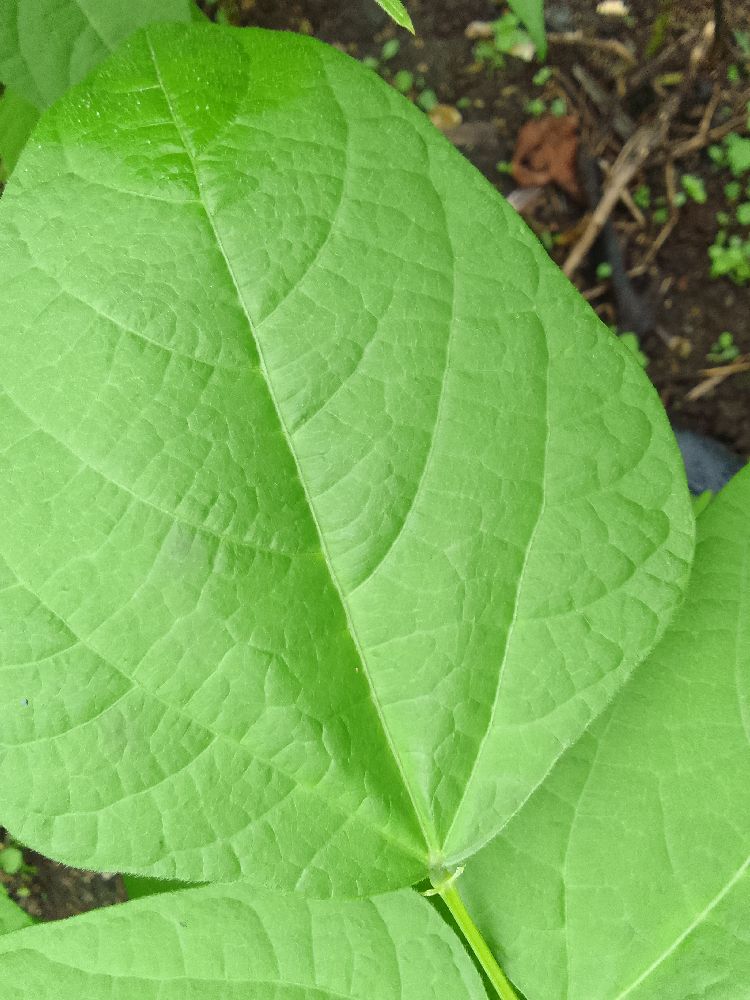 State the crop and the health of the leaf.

common bean, healthy
